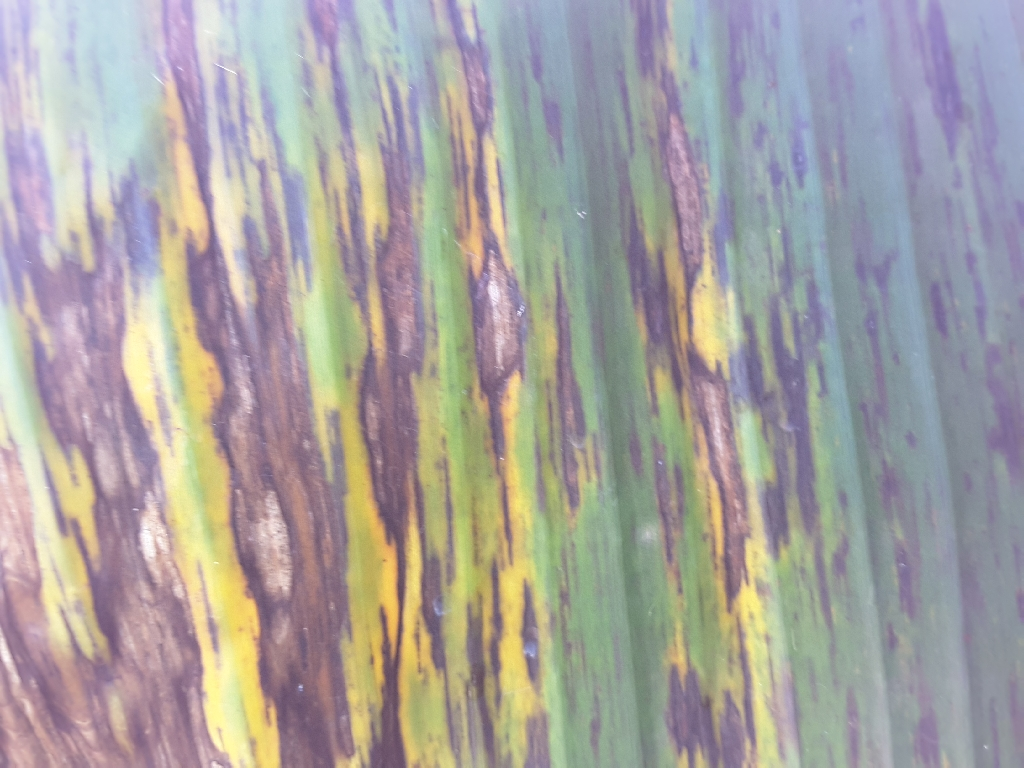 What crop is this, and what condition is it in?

banana, black sigatoka
